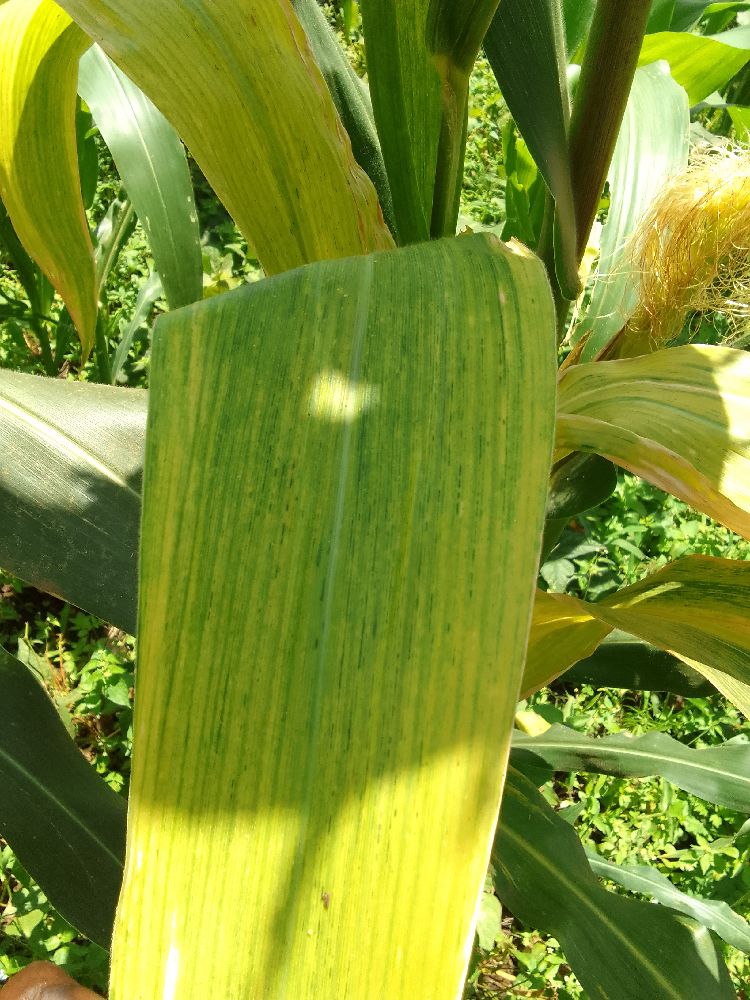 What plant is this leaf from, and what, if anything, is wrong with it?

maize, maize lethal necrosis
